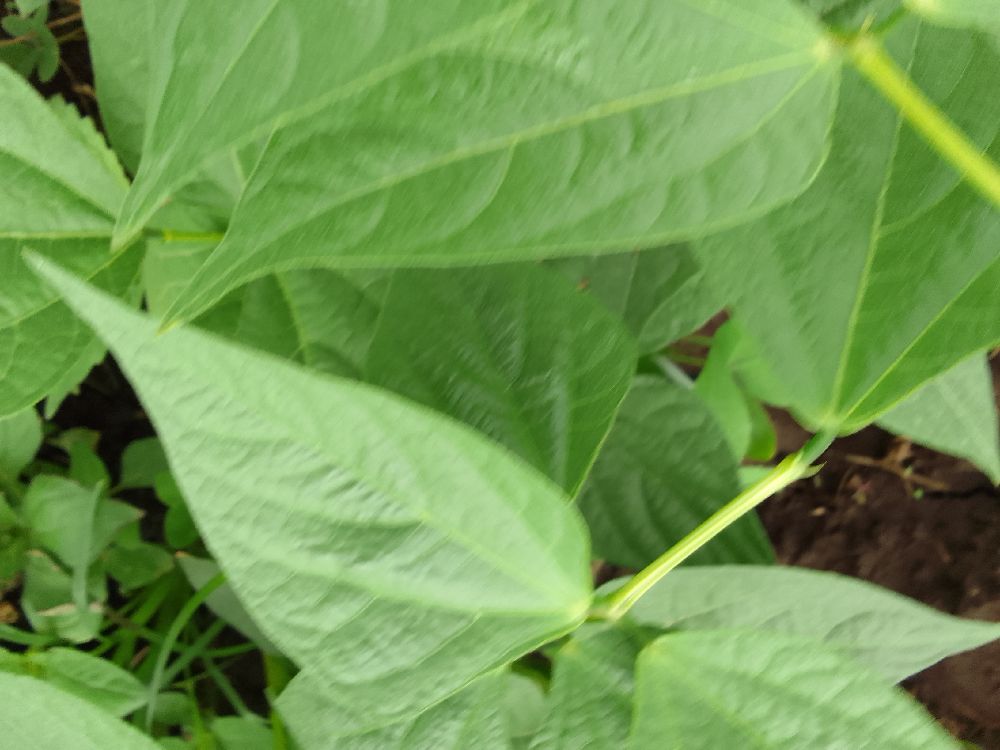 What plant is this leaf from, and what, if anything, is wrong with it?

common bean, healthy
